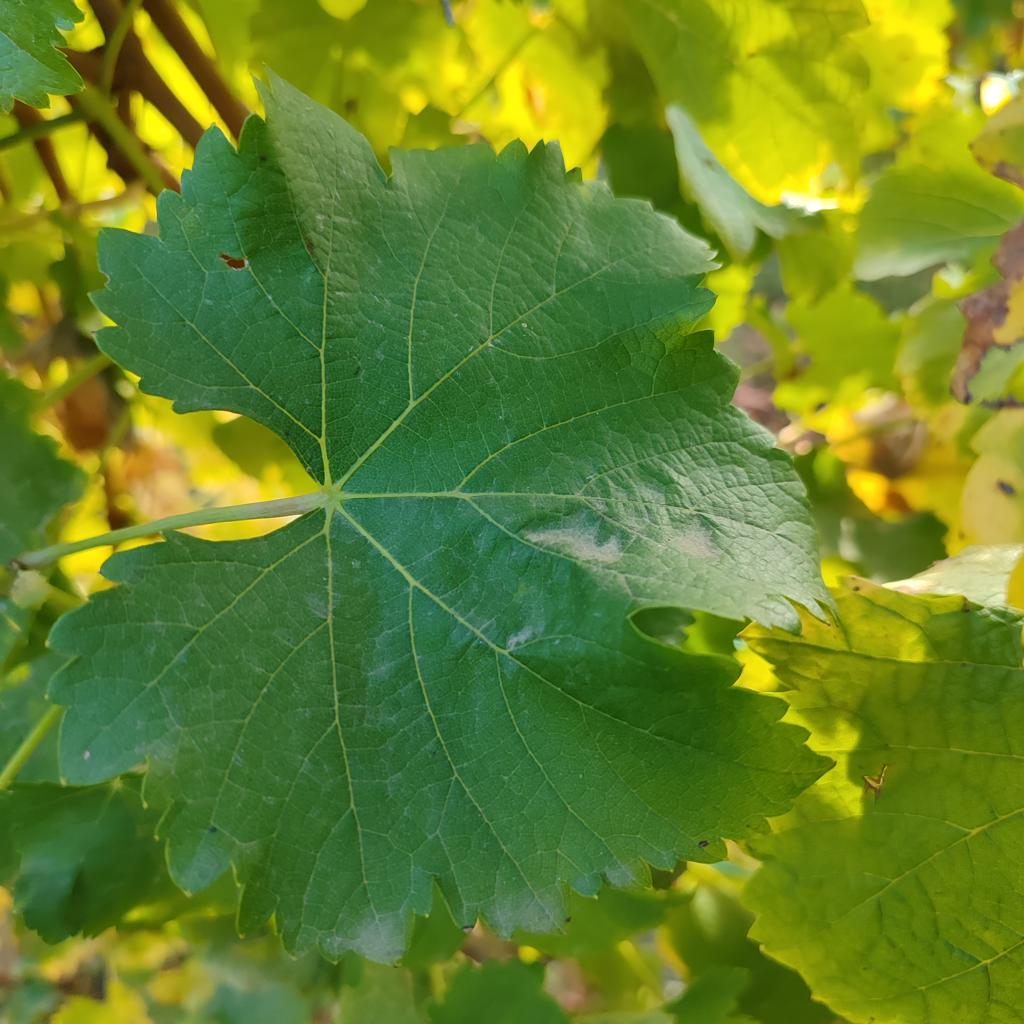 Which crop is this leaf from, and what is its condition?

grapevine, powdery mildew
